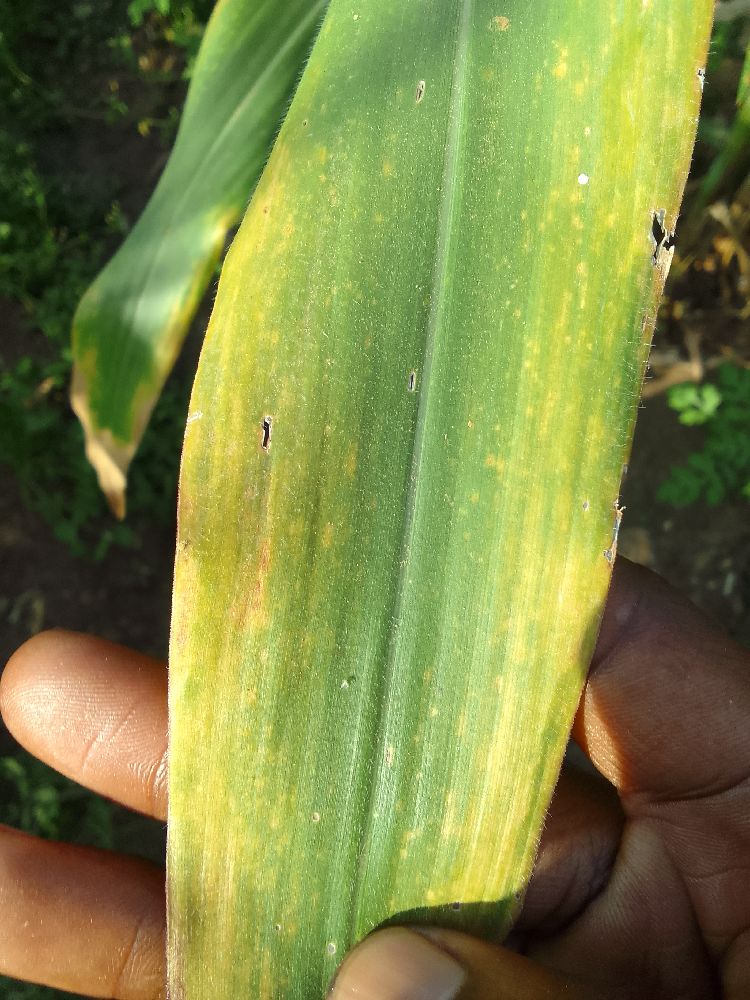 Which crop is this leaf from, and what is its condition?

maize, maize lethal necrosis
